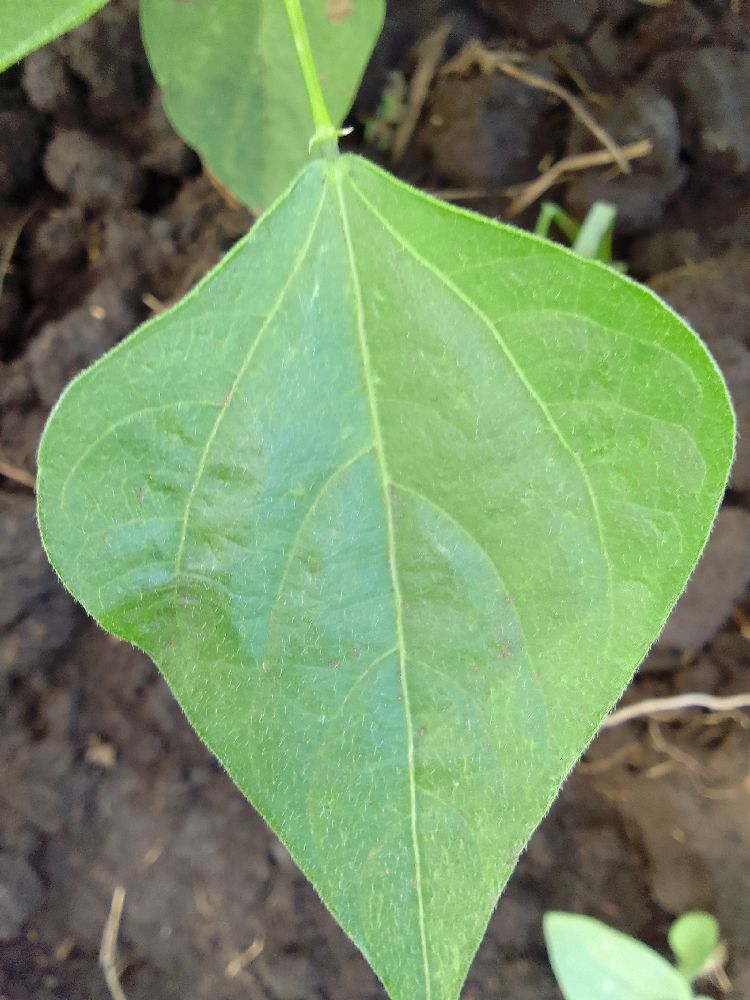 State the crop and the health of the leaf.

common bean, healthy
